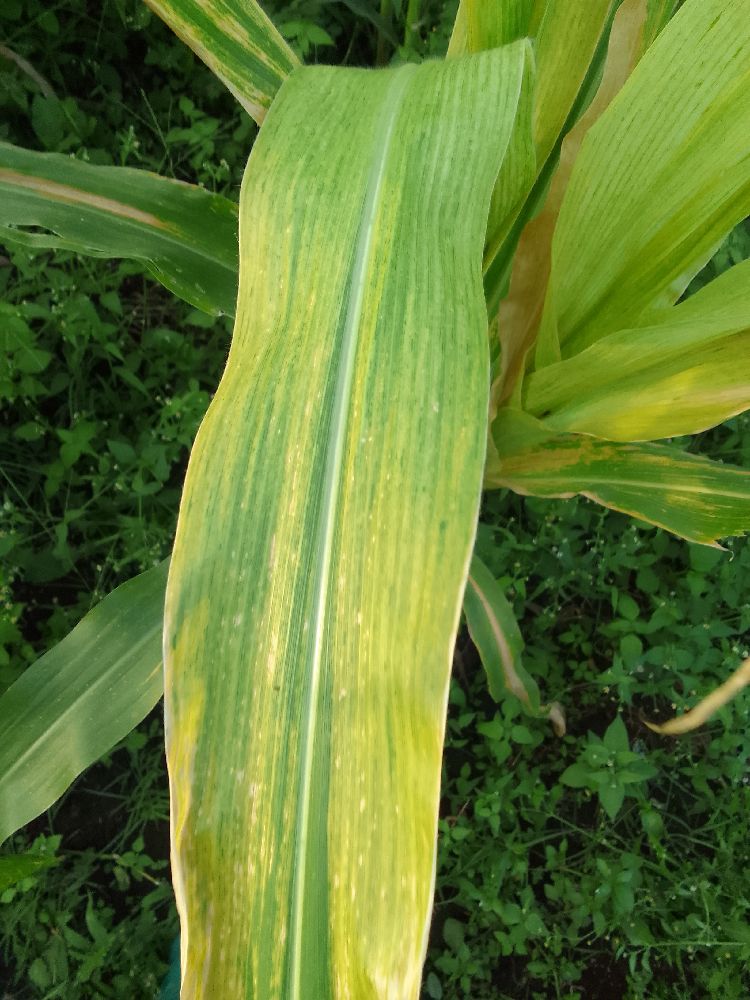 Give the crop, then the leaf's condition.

maize, maize lethal necrosis
